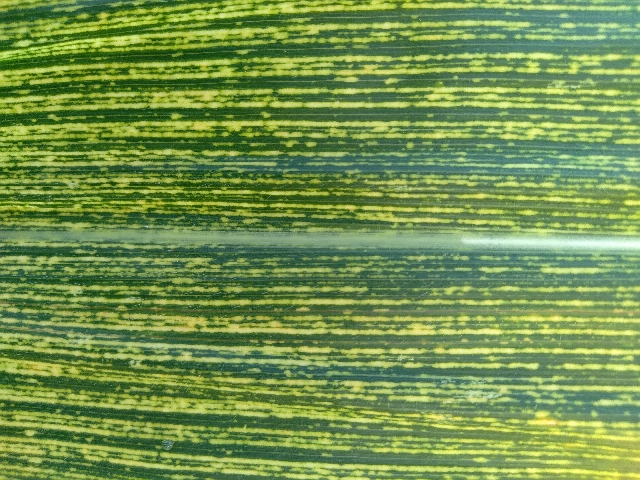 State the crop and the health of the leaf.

maize, maize streak virus
